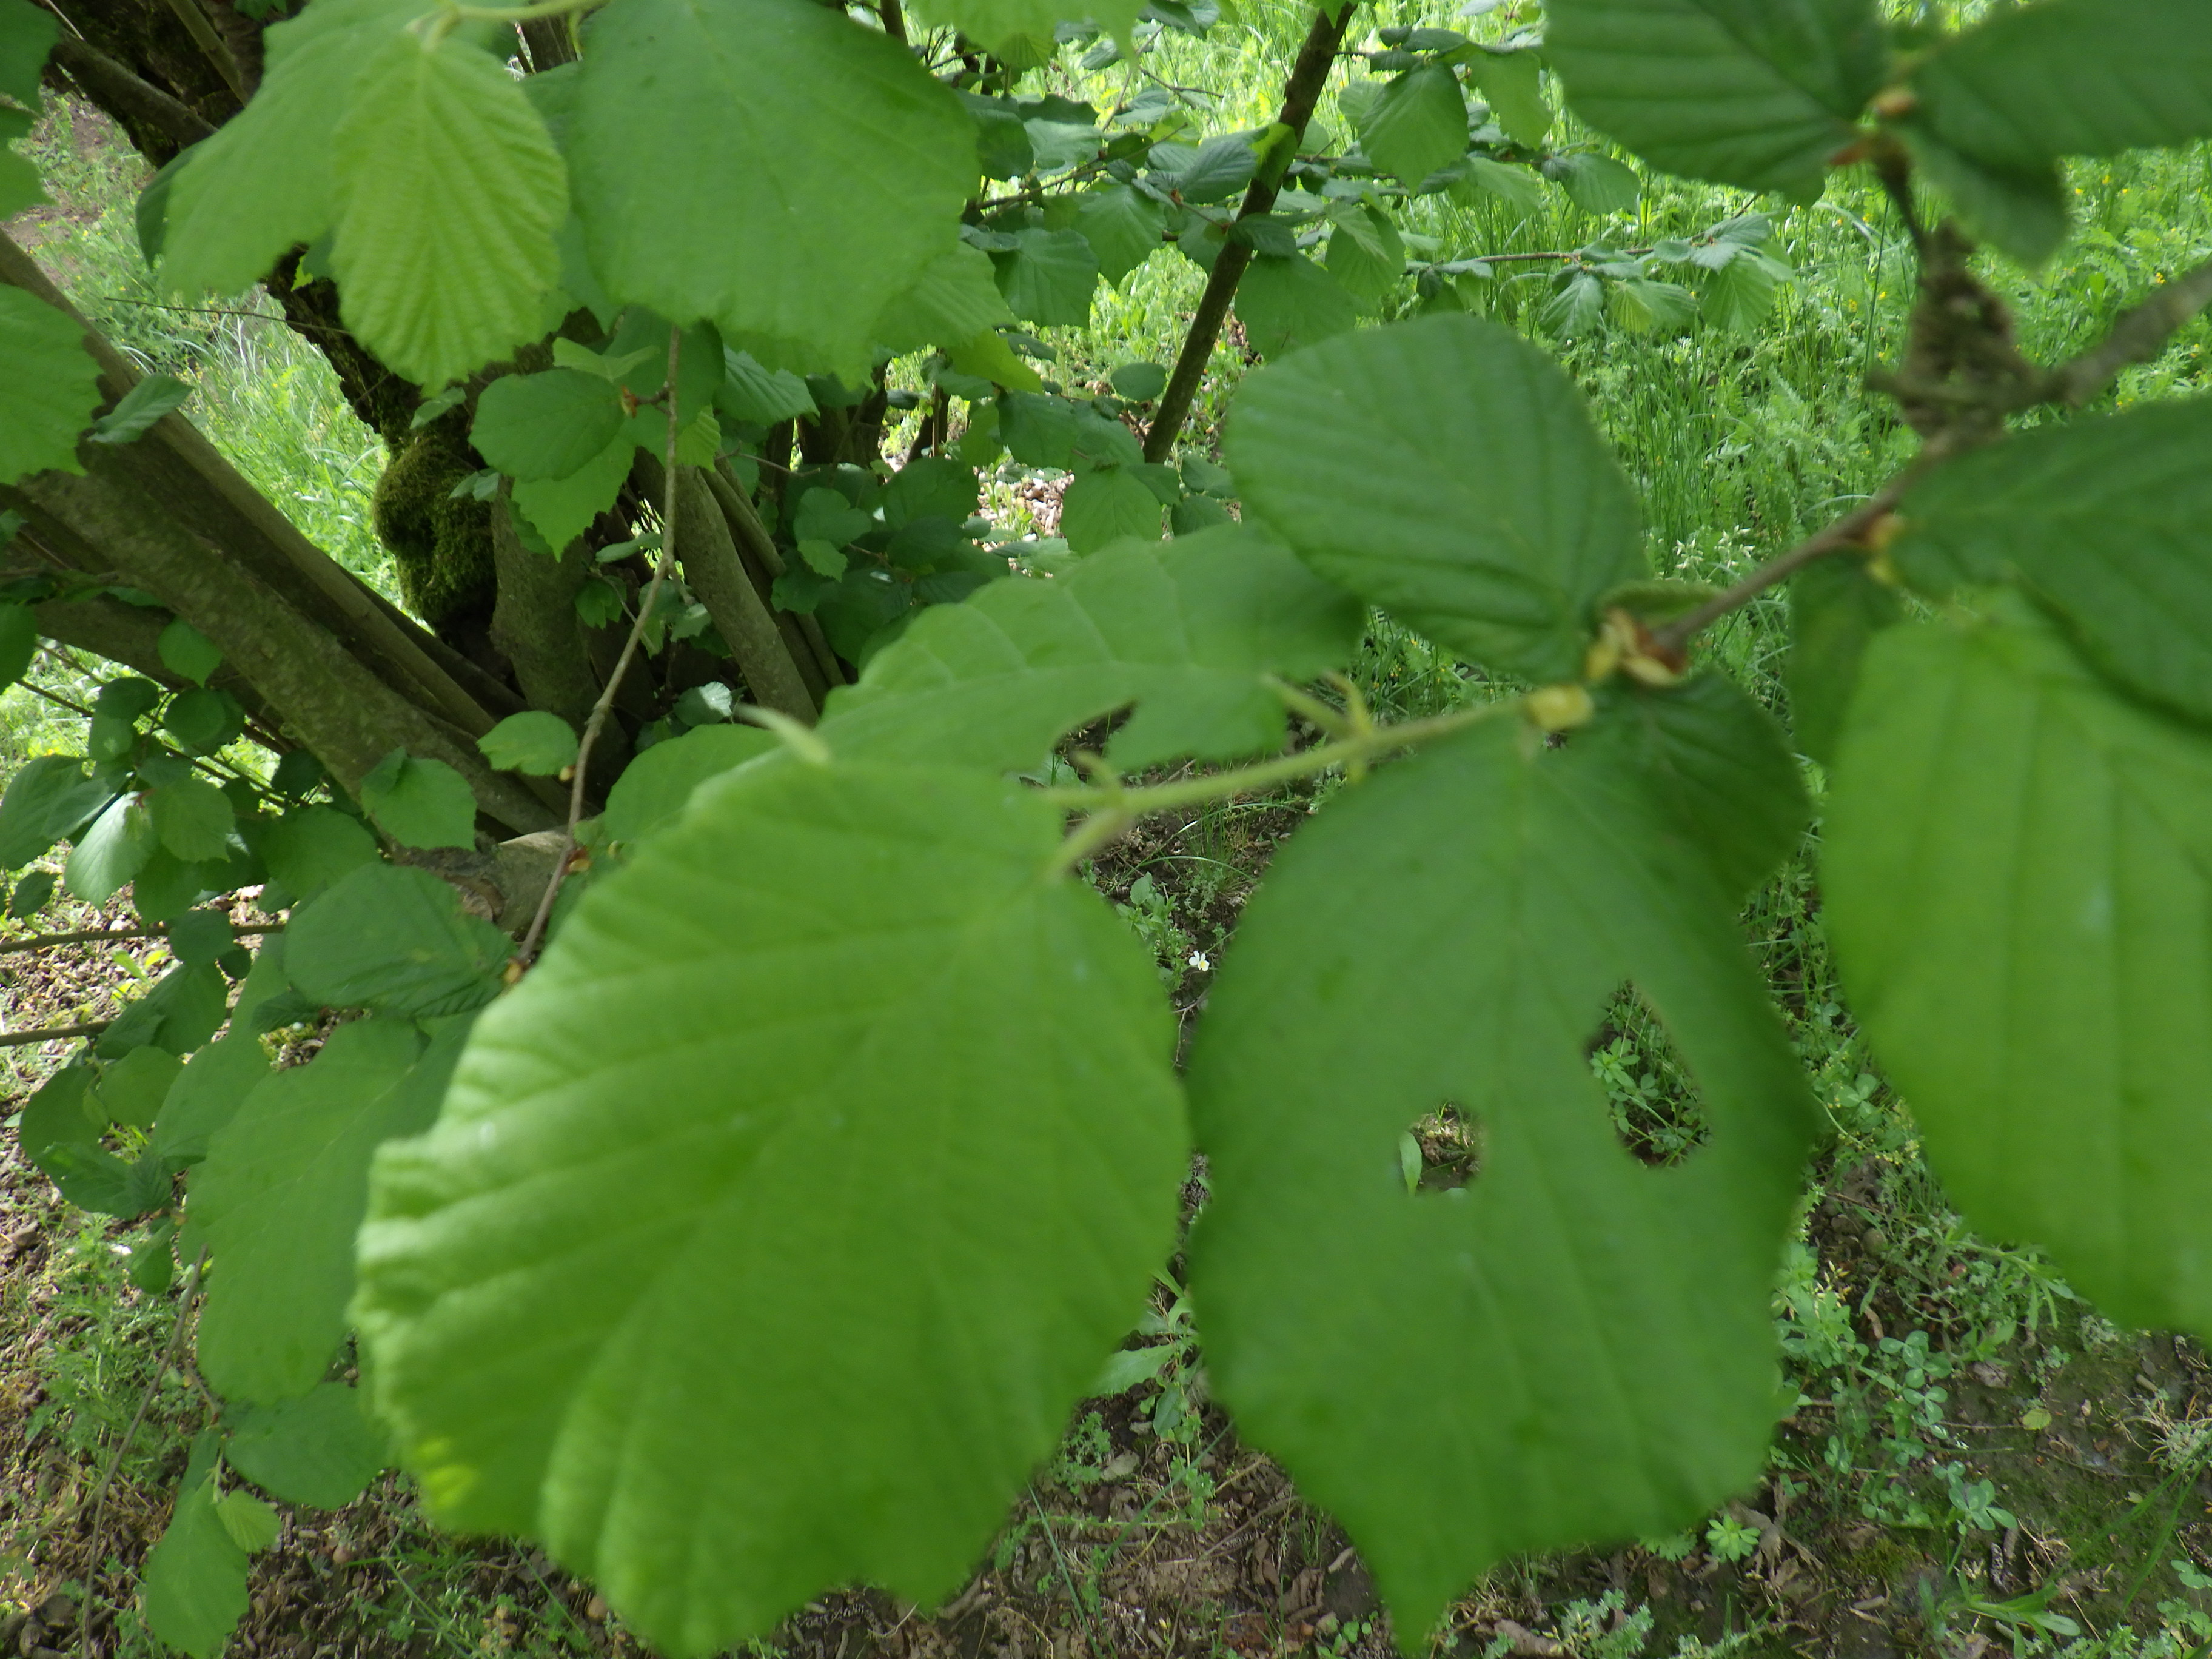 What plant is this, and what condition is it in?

hazel, phytophagous
